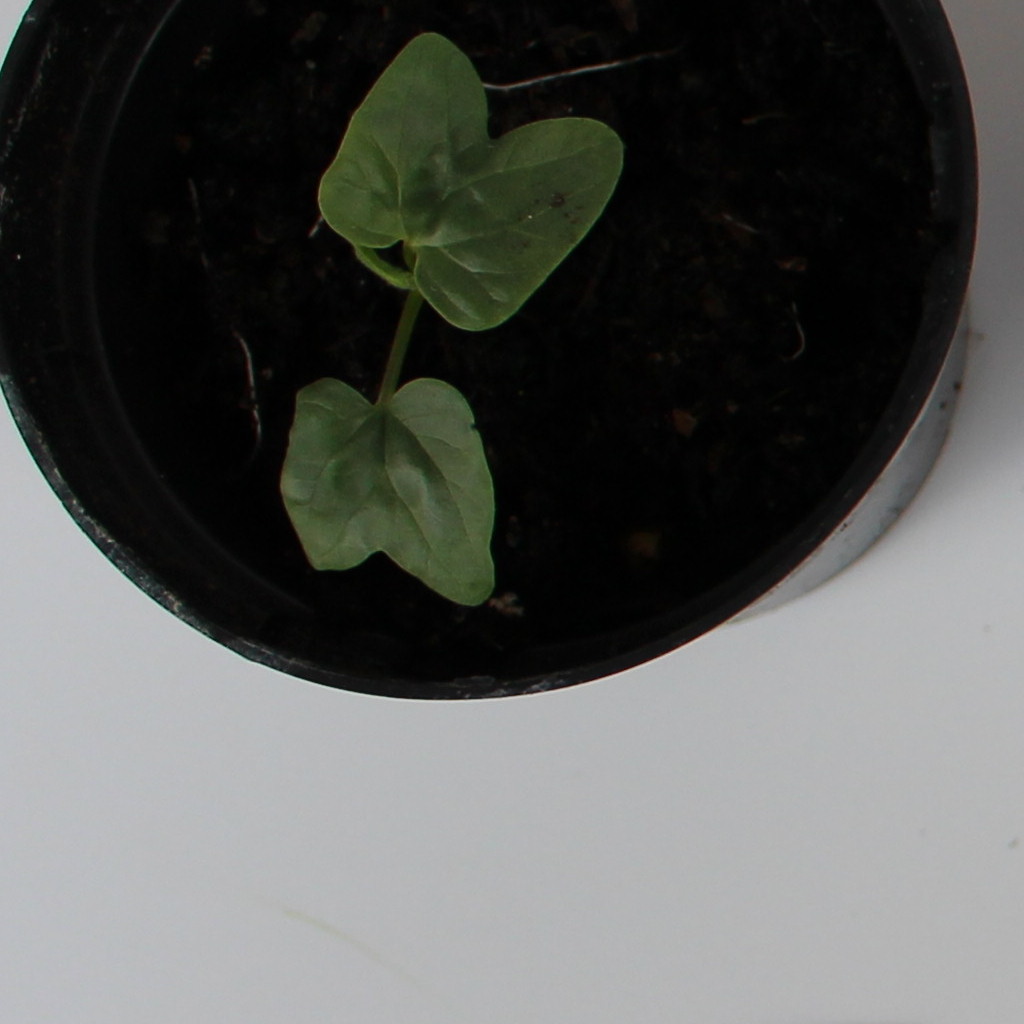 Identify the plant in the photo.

Convolvulus arvensis
